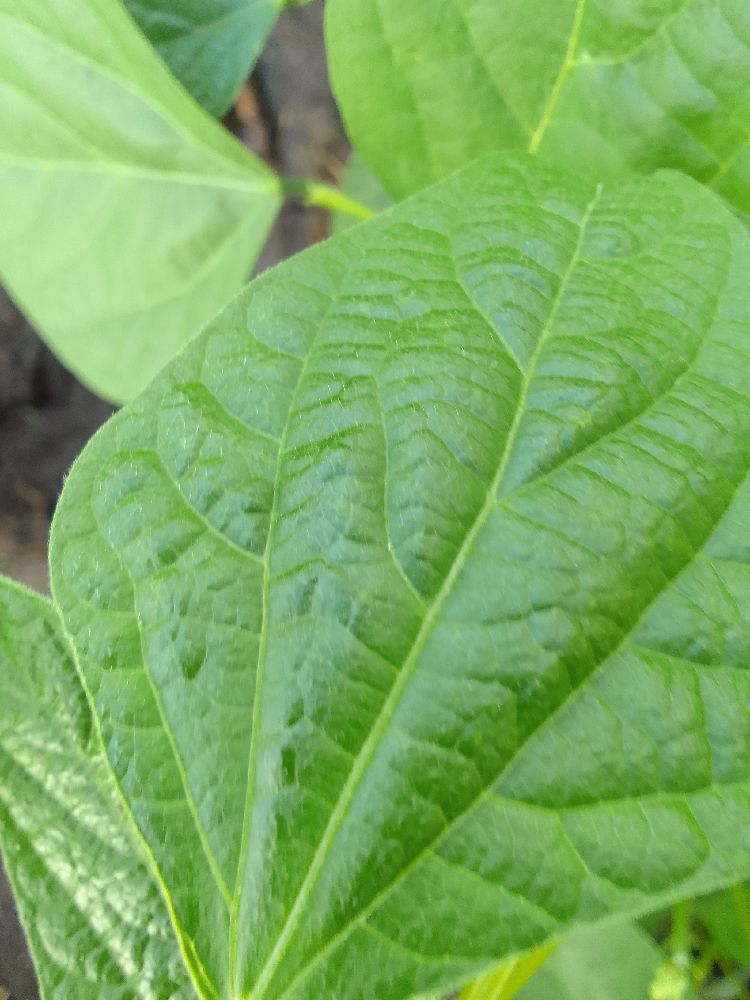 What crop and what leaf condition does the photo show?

common bean, healthy
